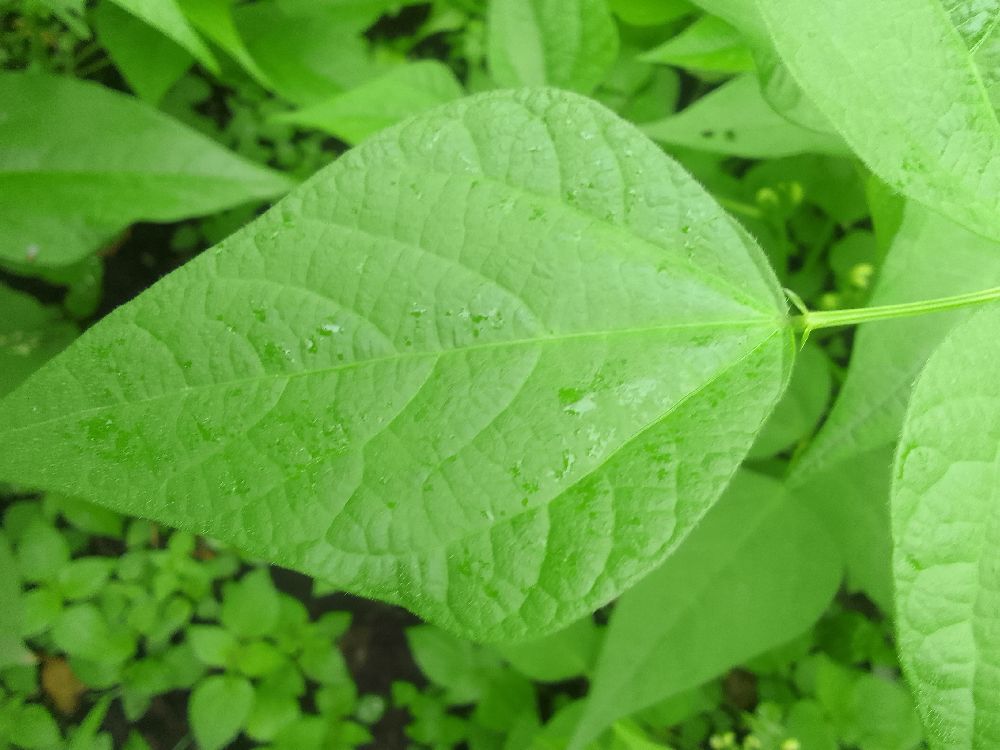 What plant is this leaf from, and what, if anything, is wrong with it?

common bean, healthy
